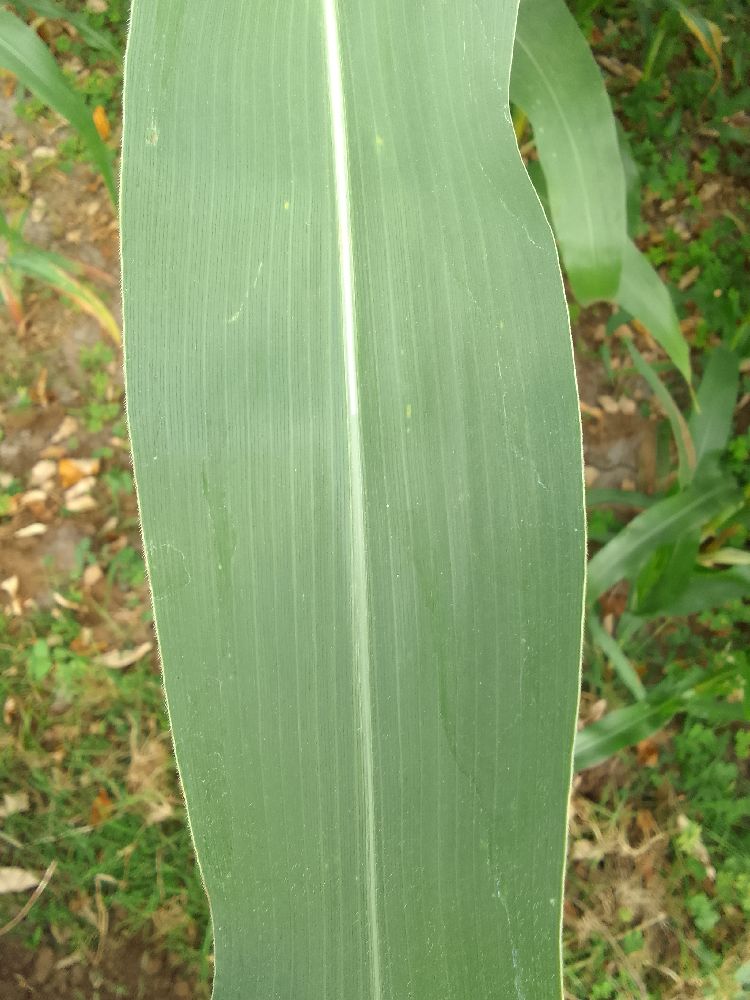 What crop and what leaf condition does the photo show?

maize, healthy
